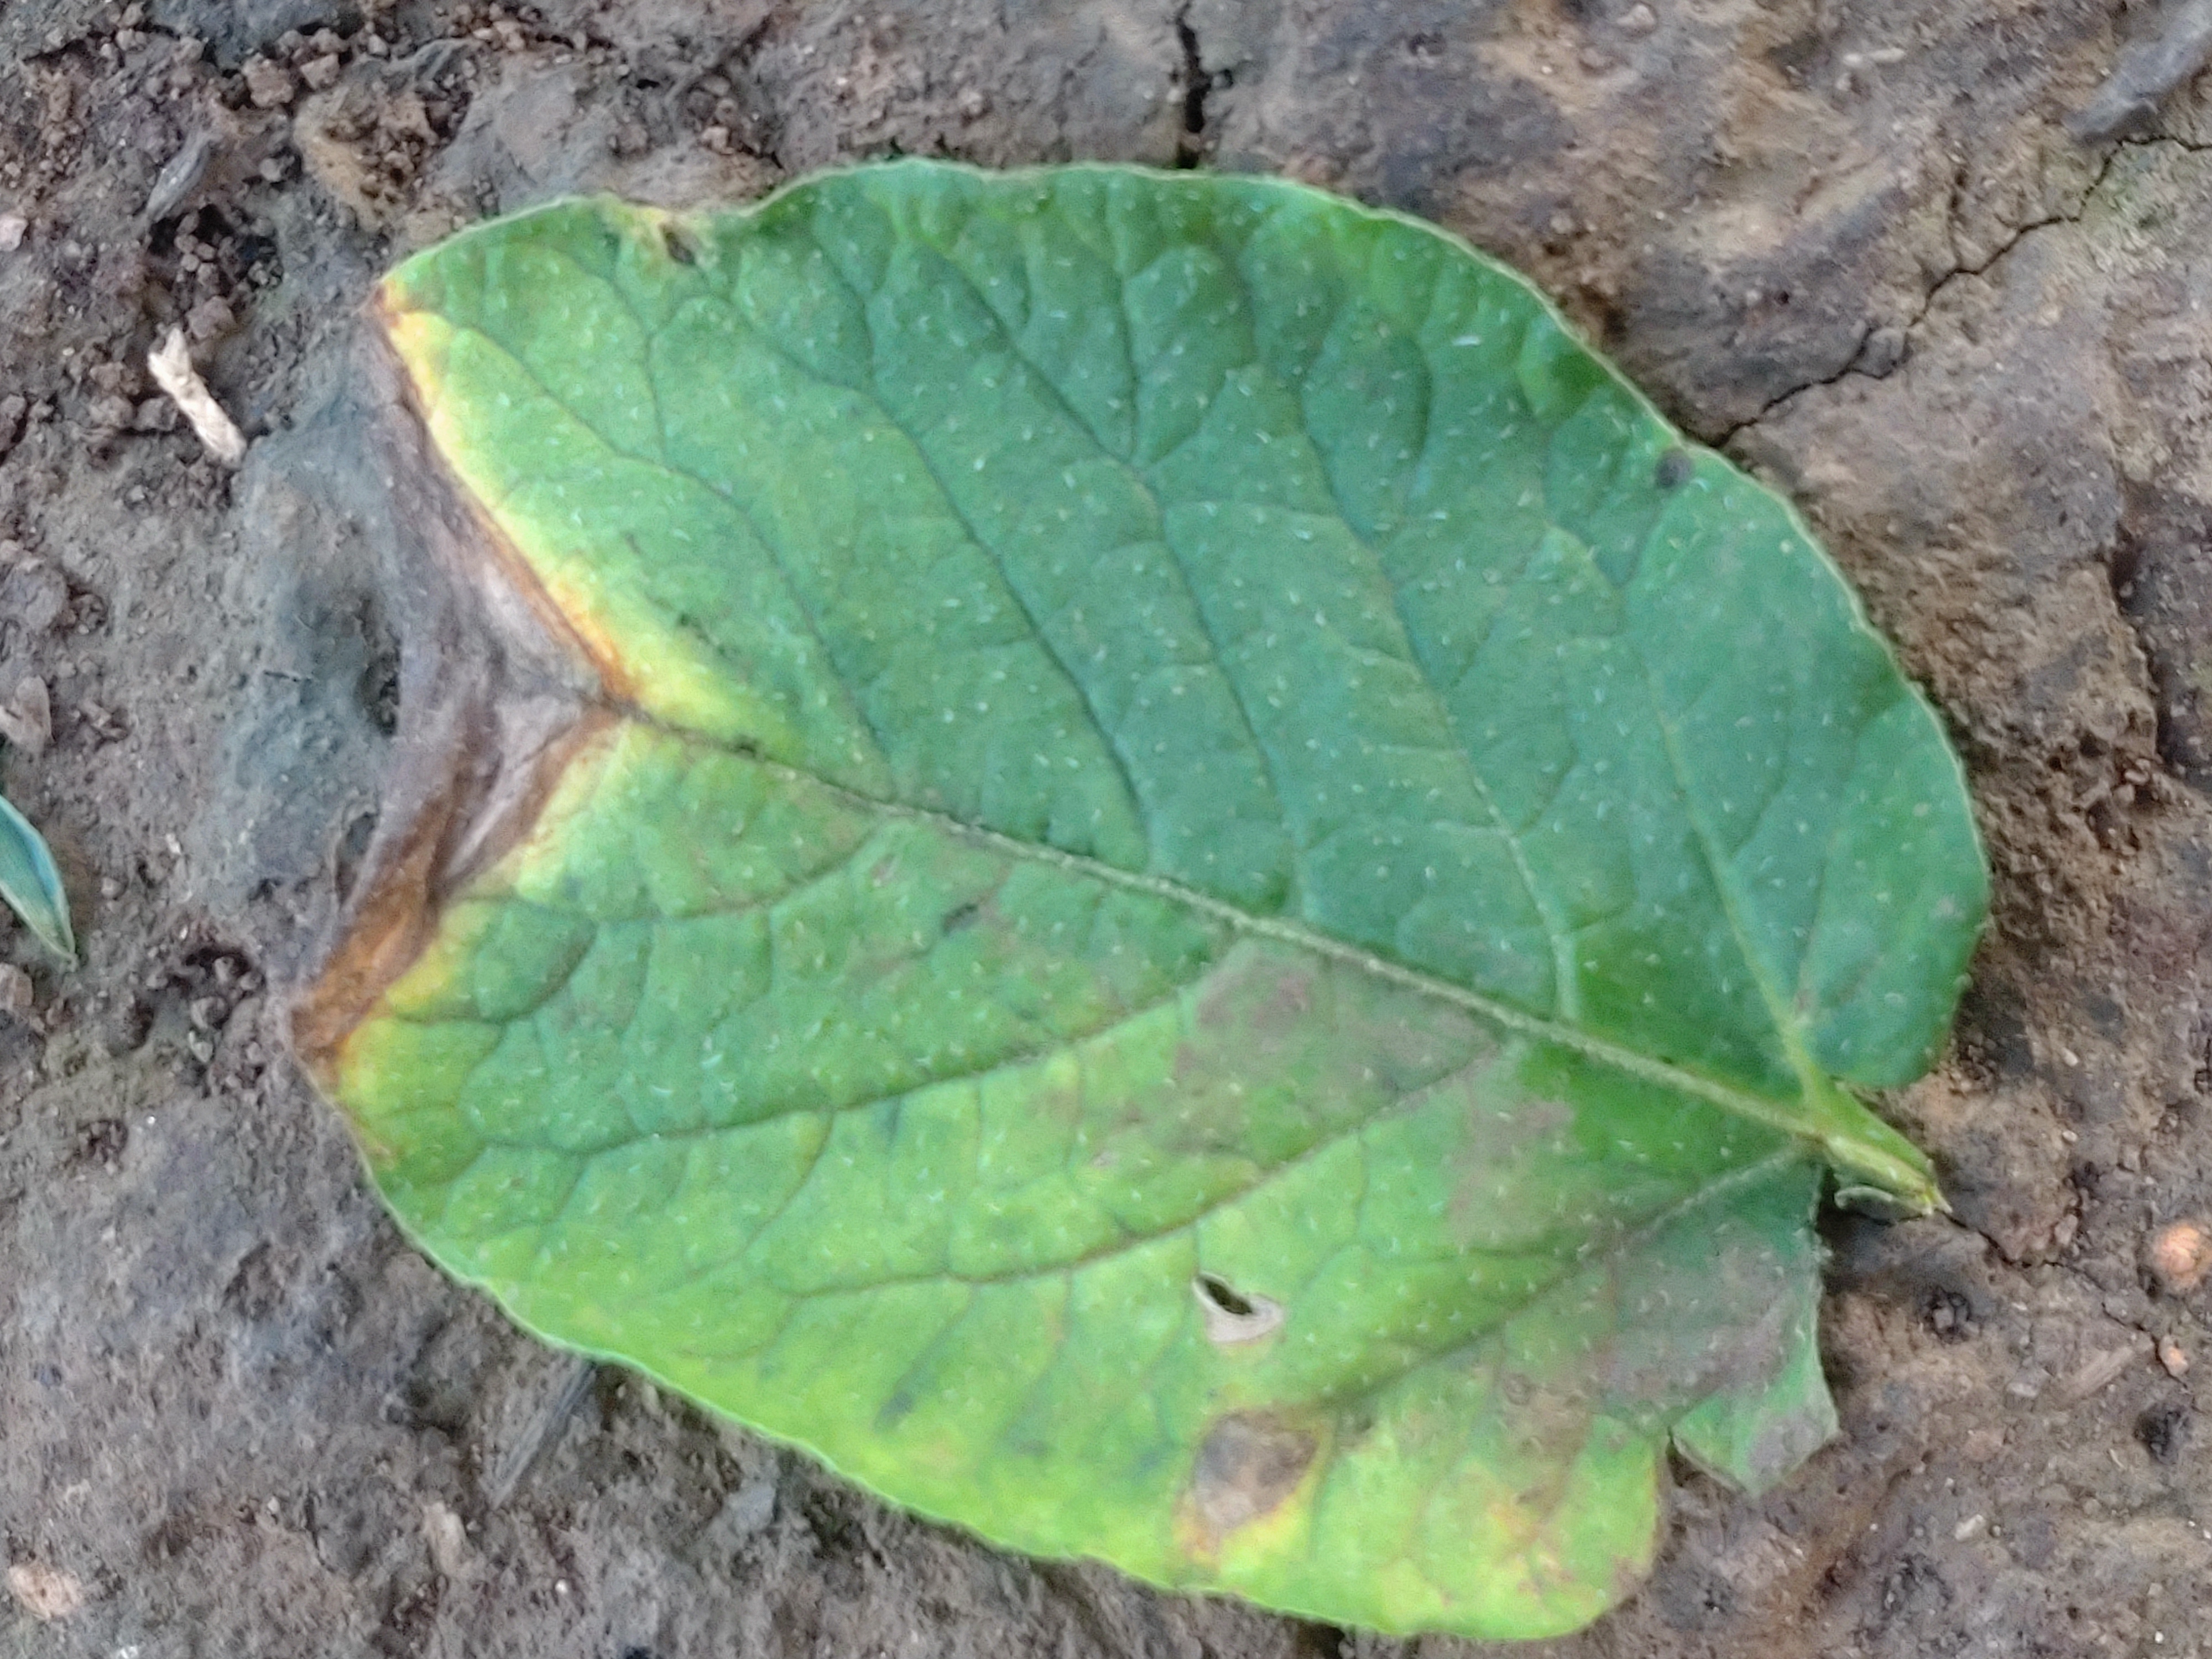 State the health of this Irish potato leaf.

early blight
